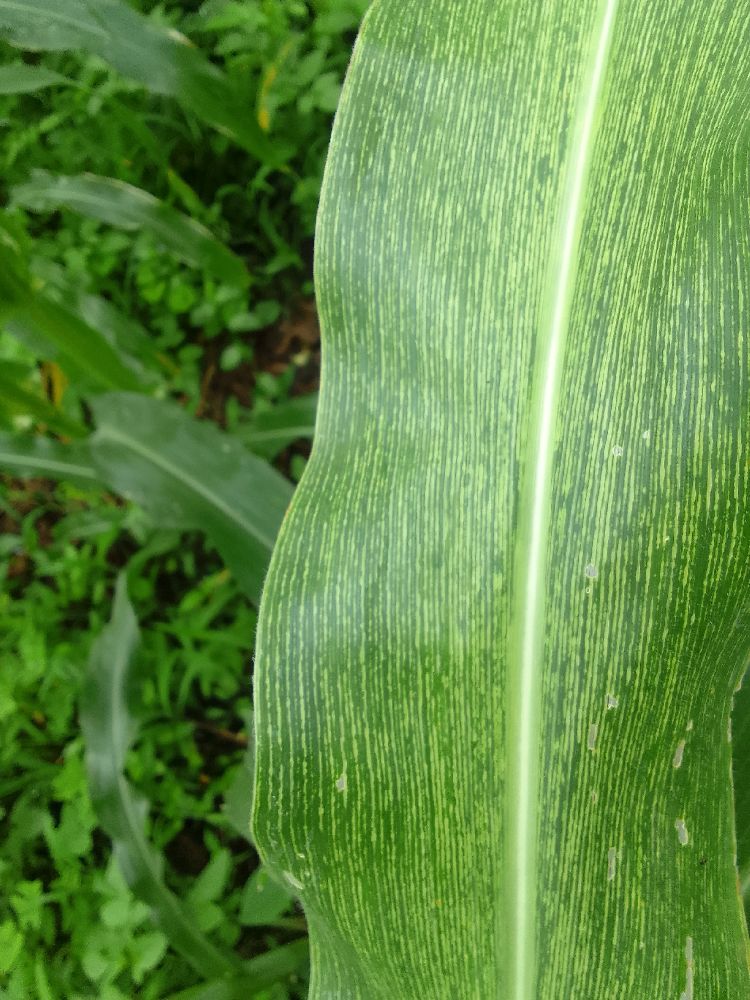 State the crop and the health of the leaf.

maize, maize streak virus
